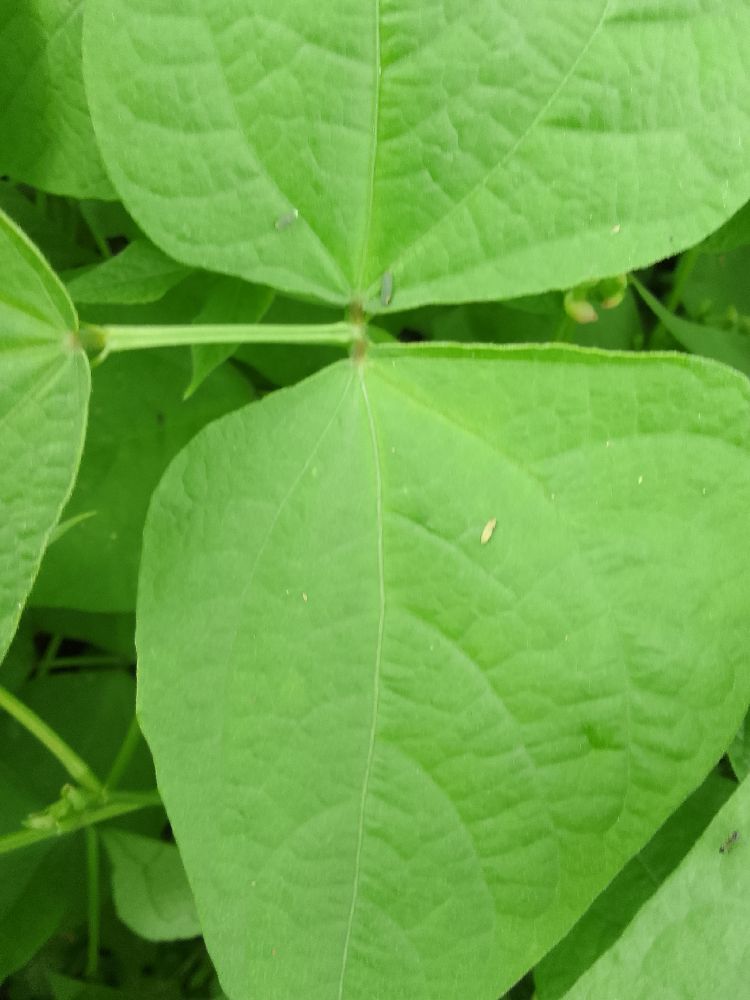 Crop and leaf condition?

common bean, healthy
